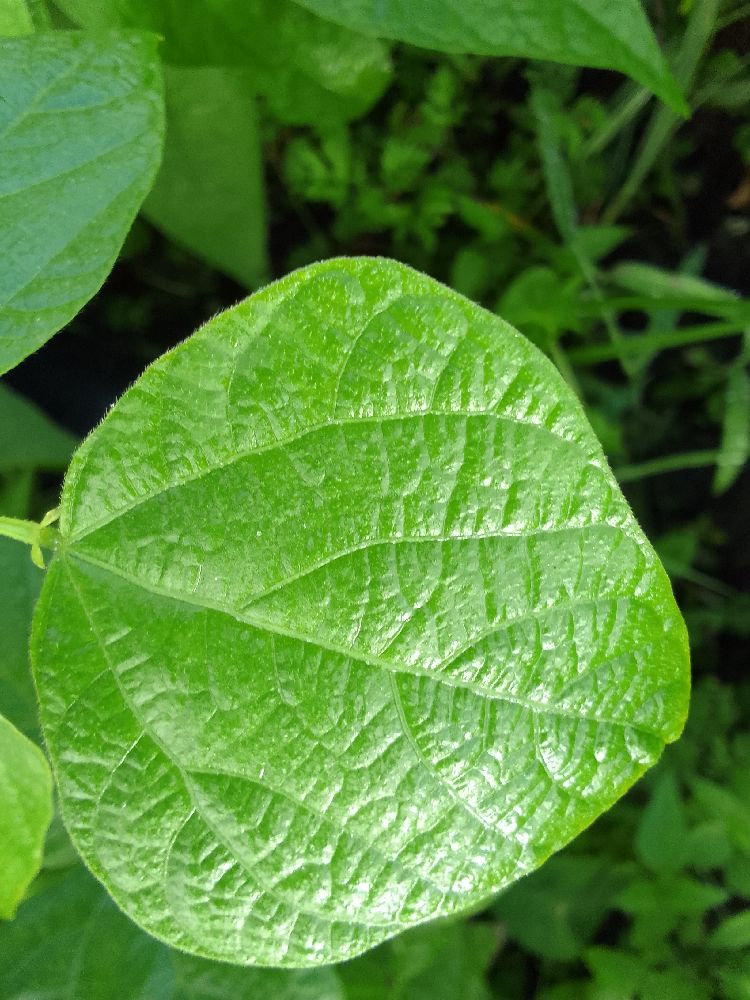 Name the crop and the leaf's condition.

common bean, healthy
